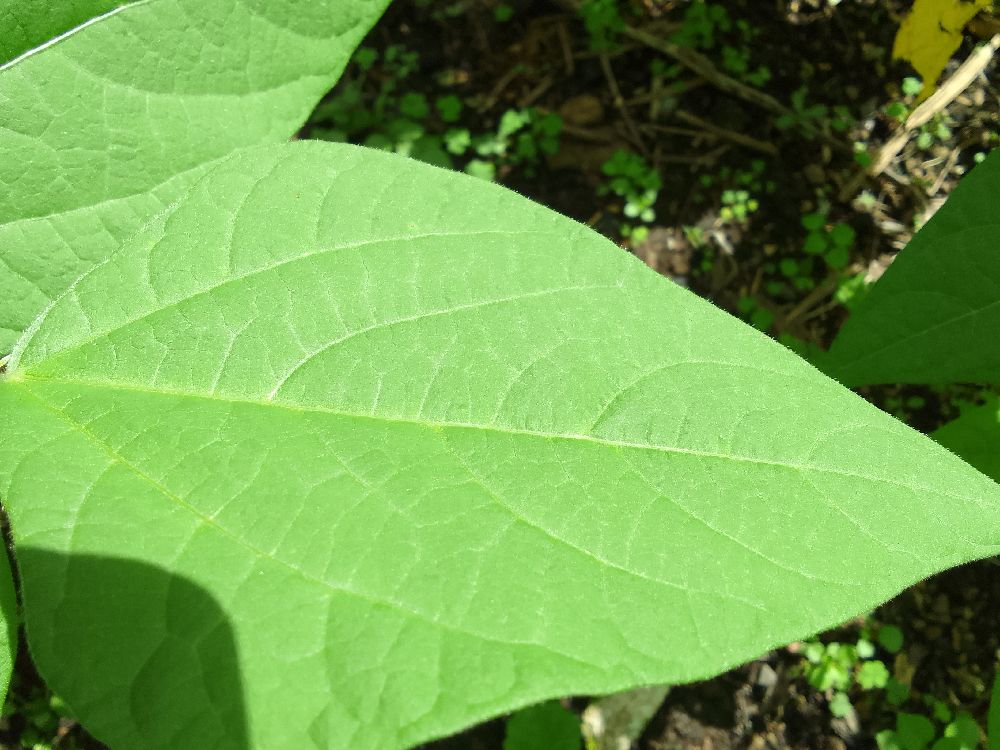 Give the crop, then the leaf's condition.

common bean, healthy
